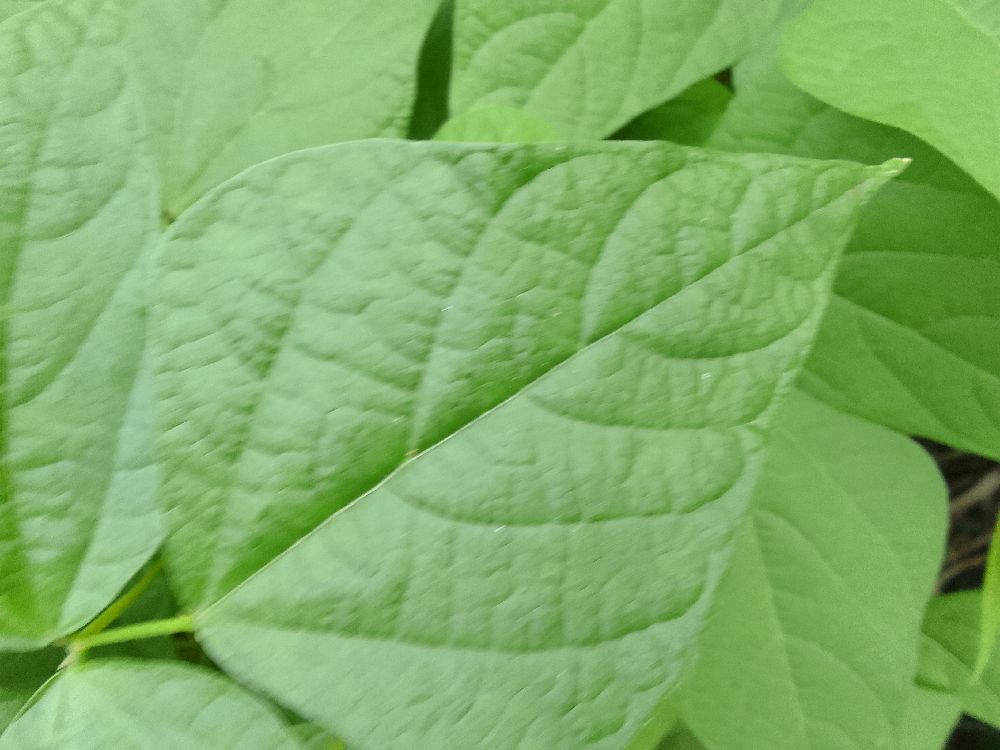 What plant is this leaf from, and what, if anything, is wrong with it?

common bean, healthy
